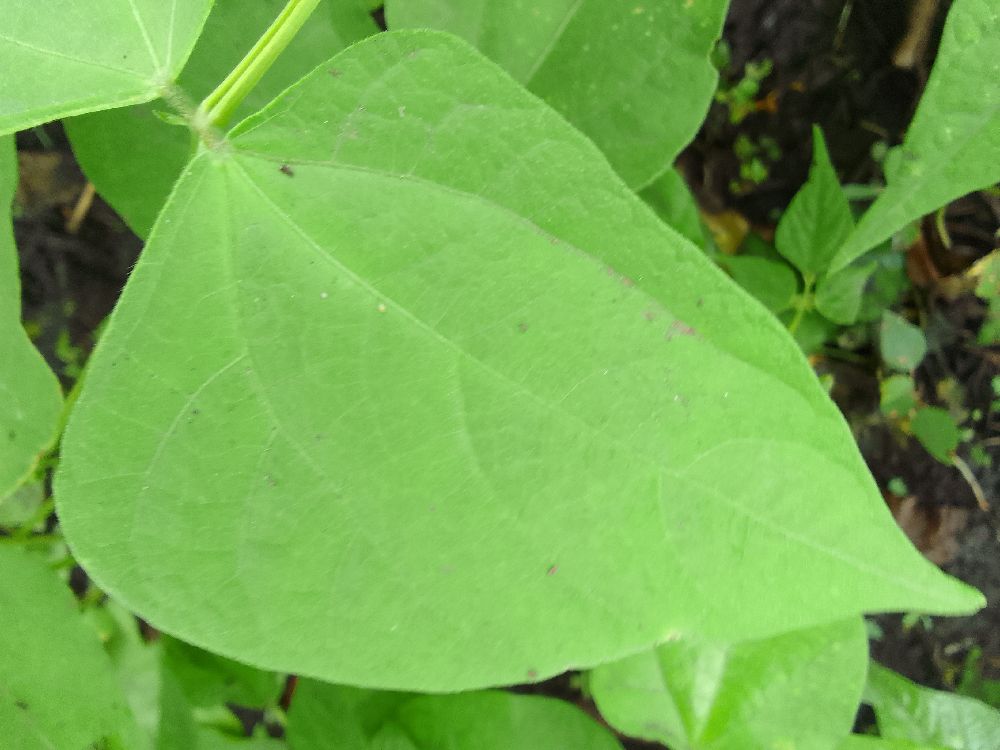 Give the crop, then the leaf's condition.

maize, healthy
